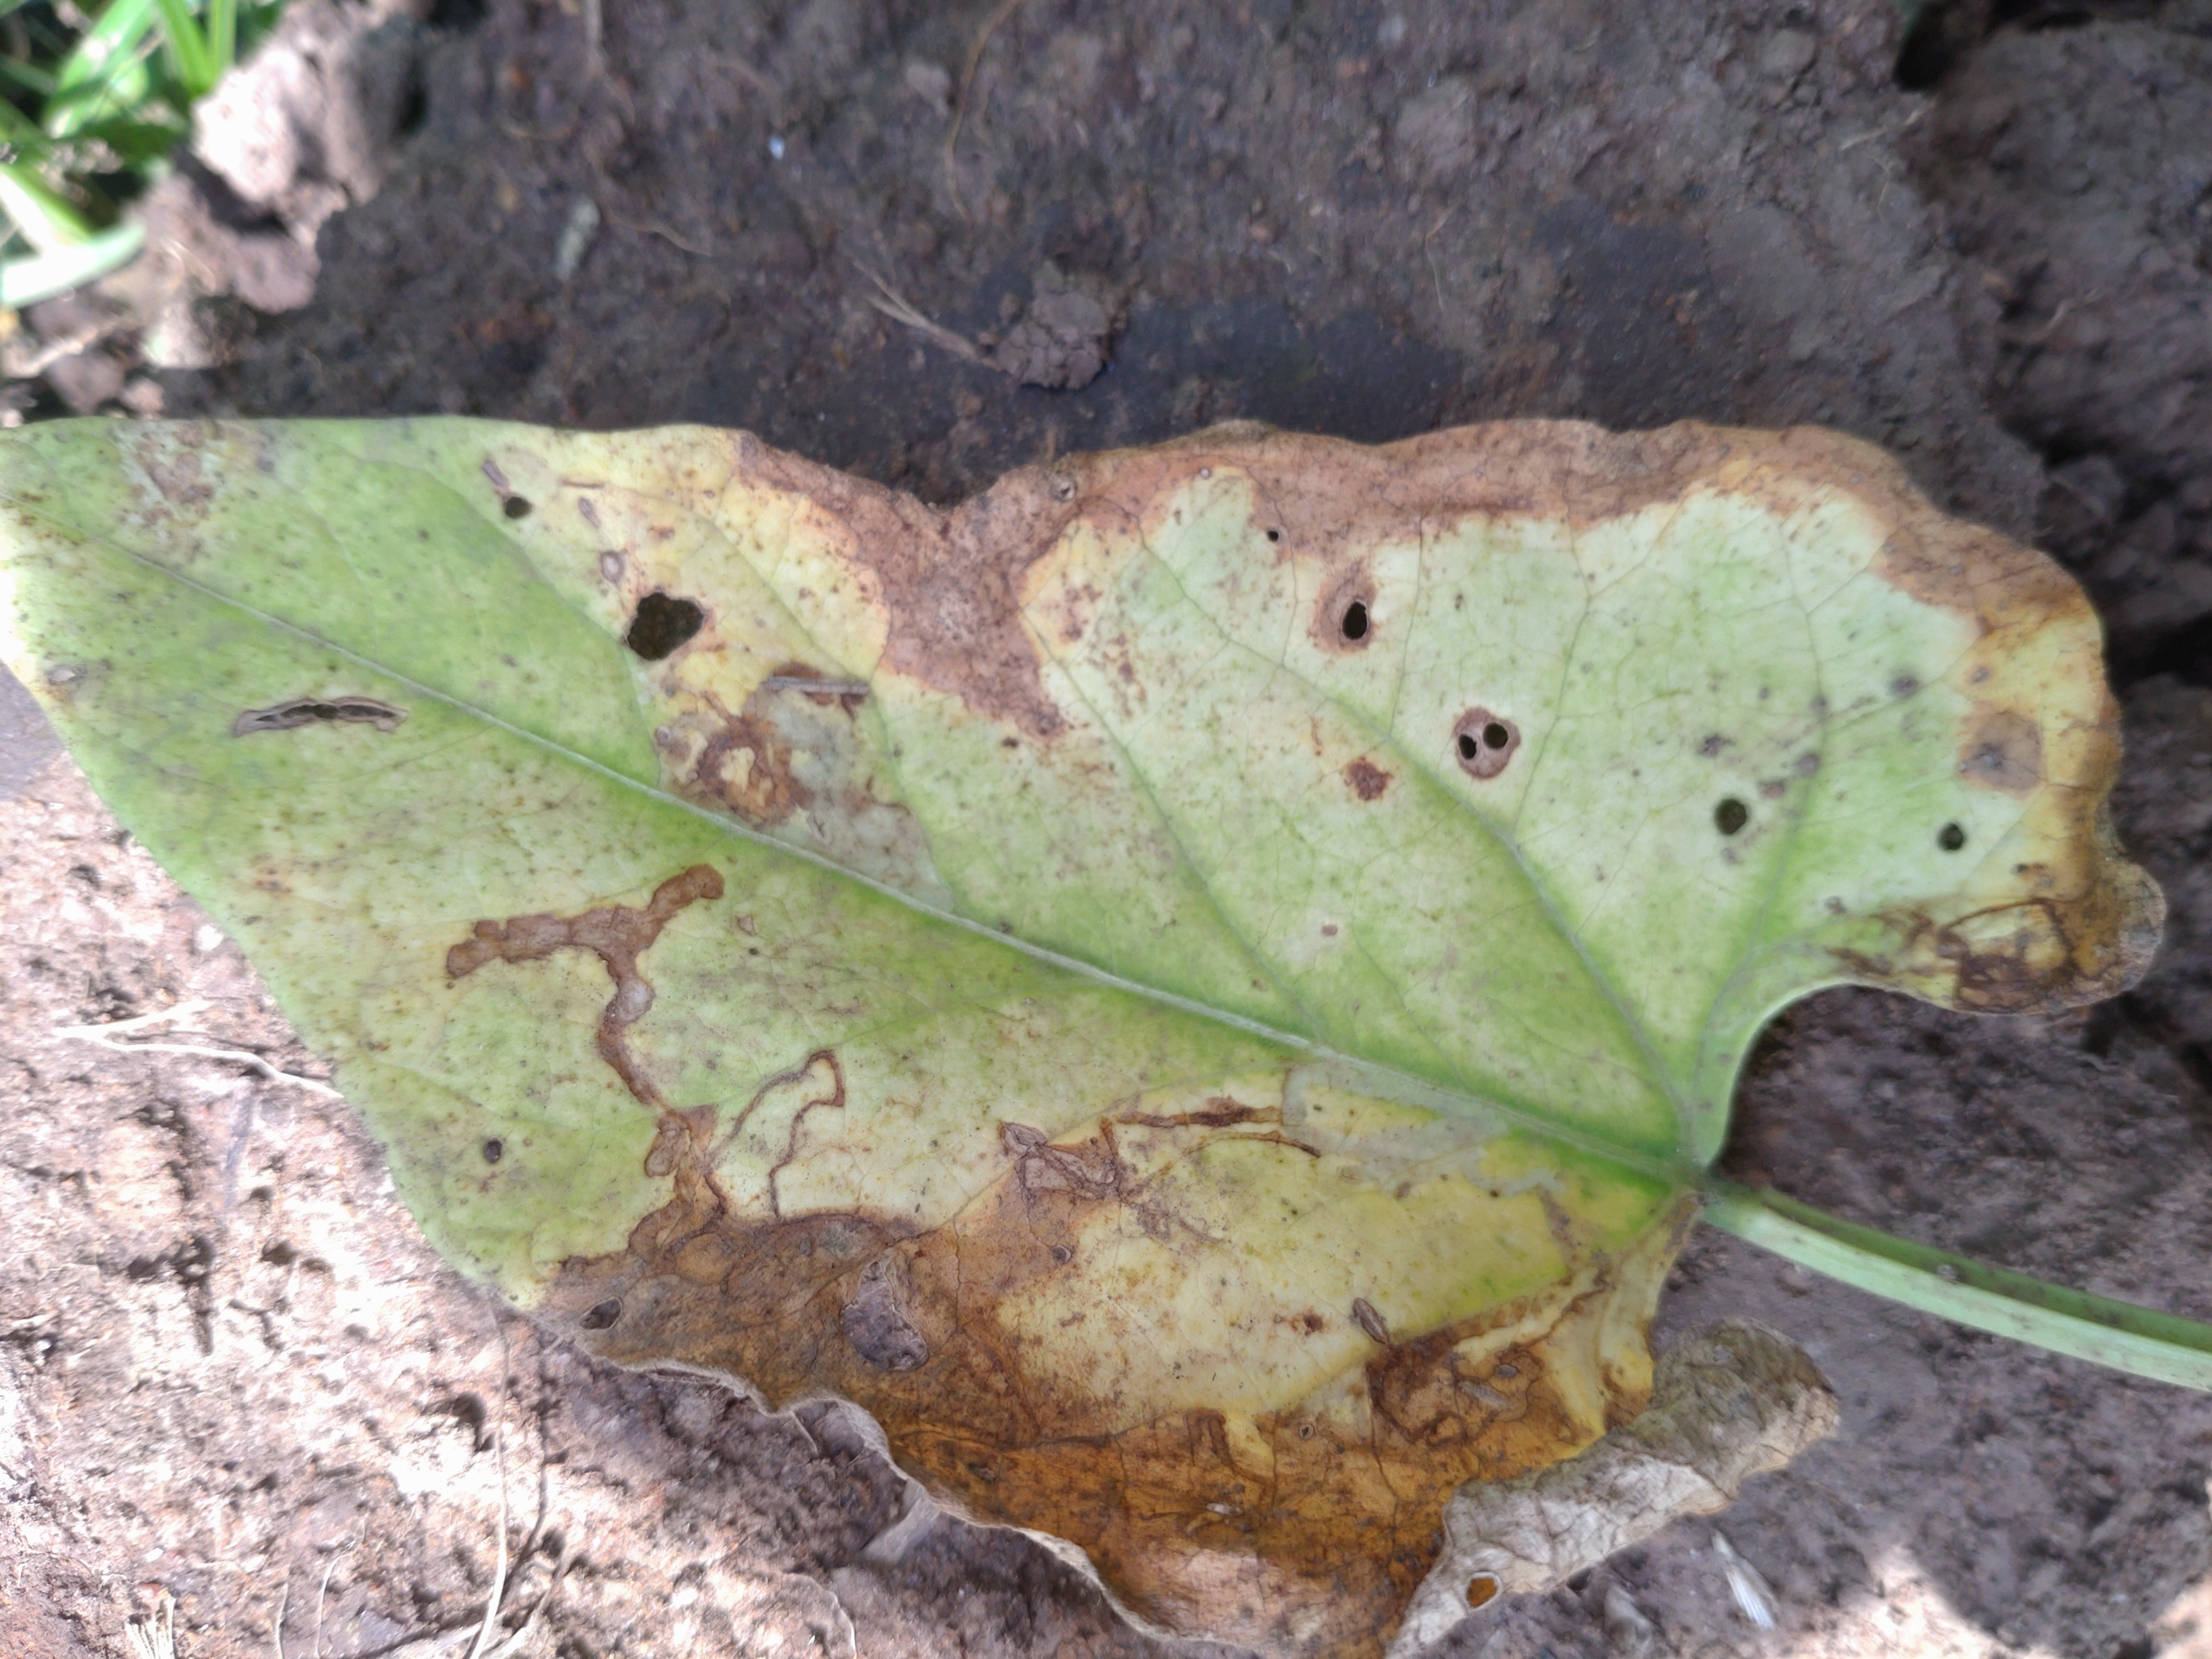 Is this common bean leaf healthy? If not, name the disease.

anthracnose
